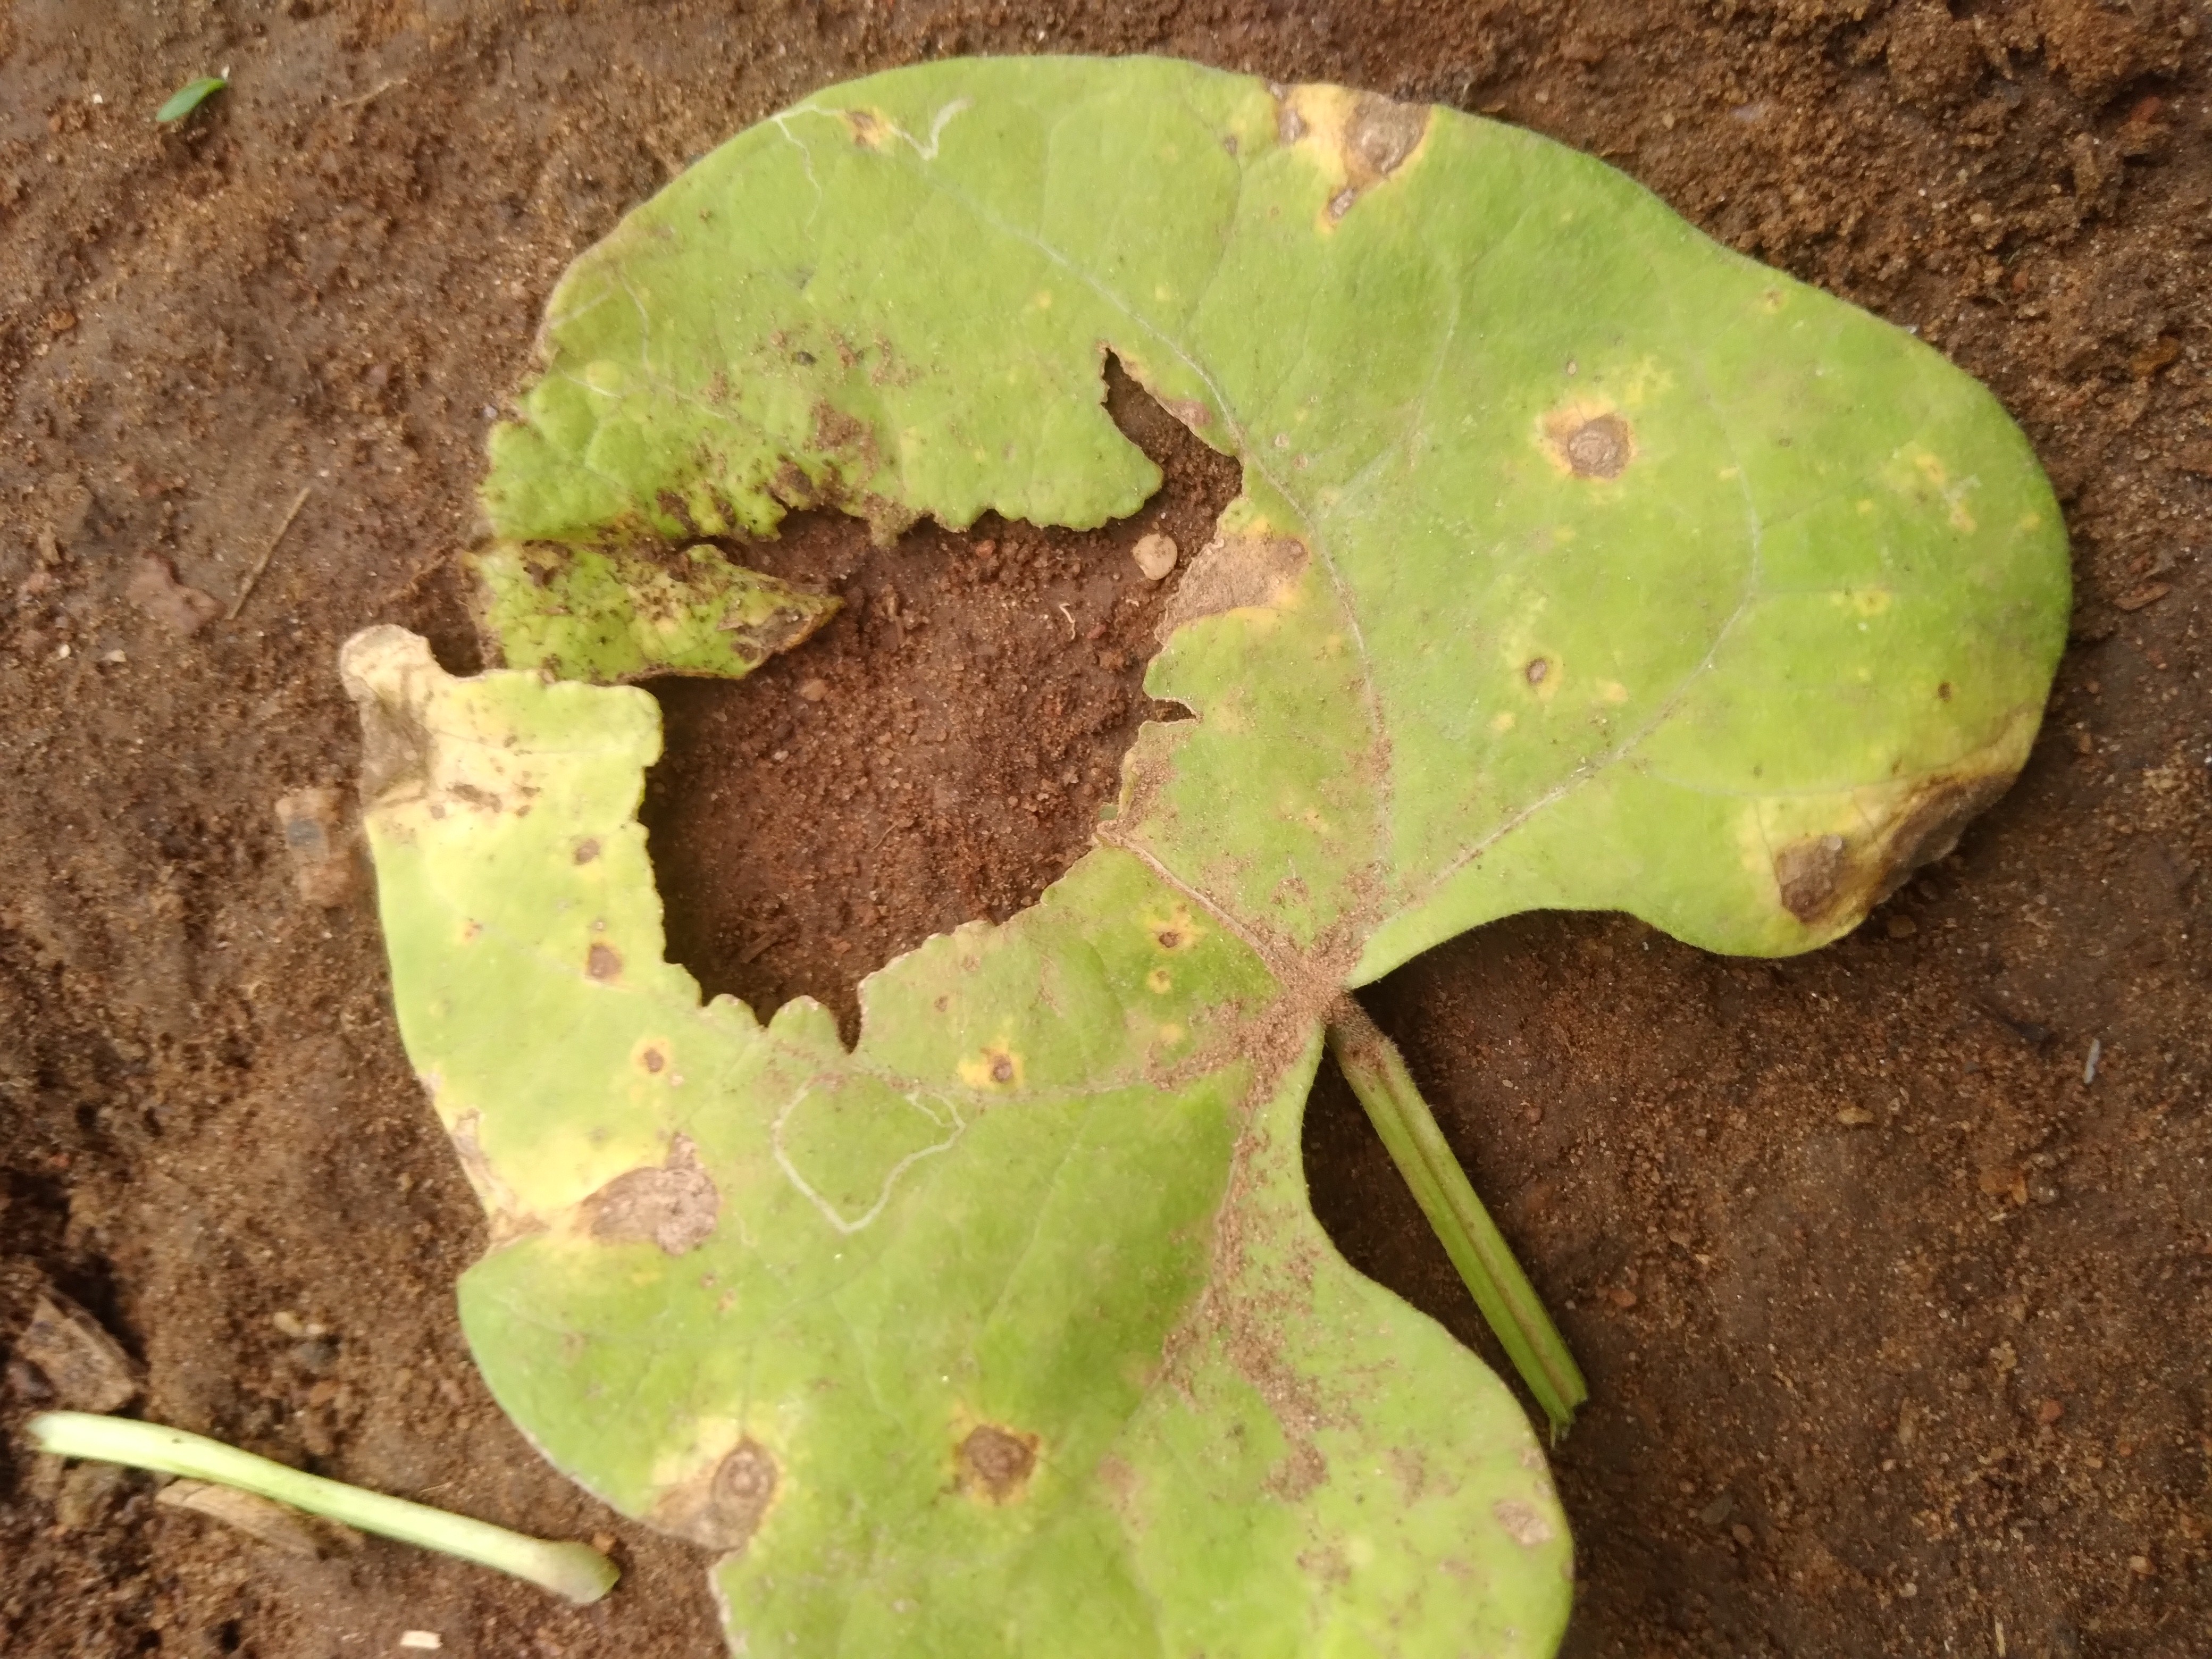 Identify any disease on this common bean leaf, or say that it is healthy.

rust
